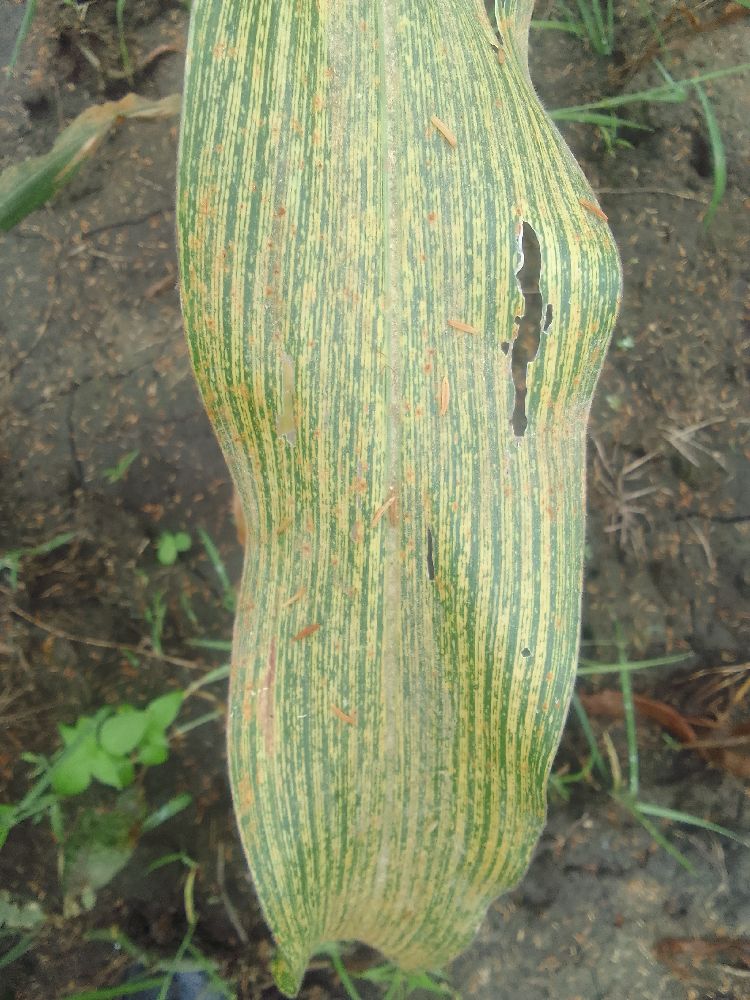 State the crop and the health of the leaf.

maize, maize streak virus
